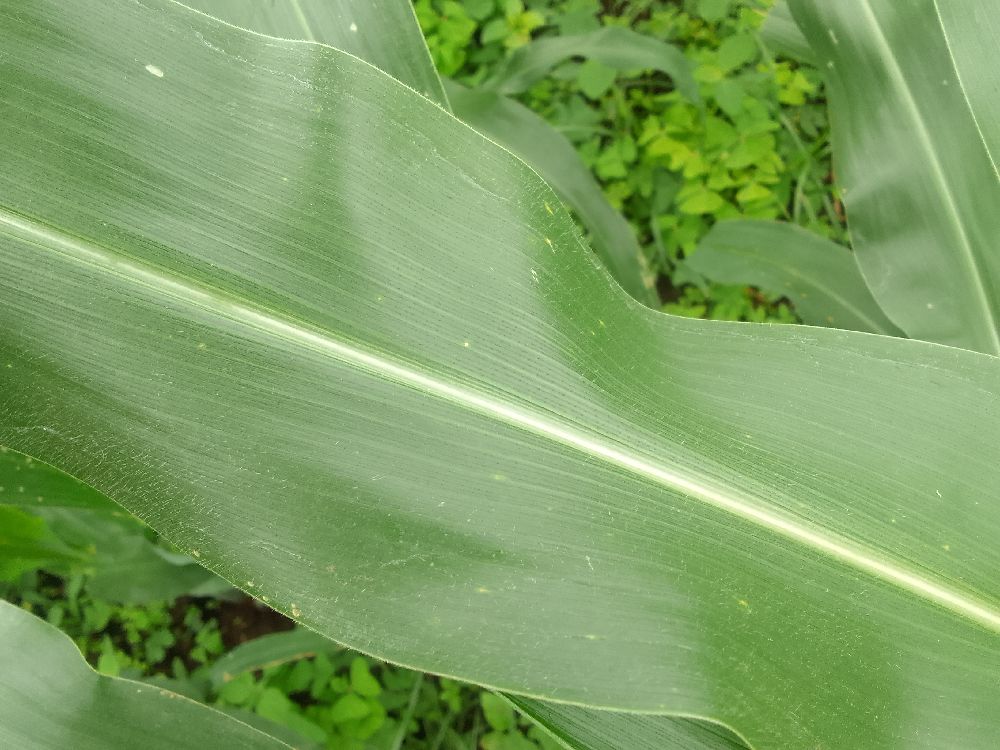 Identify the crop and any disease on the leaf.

maize, healthy
